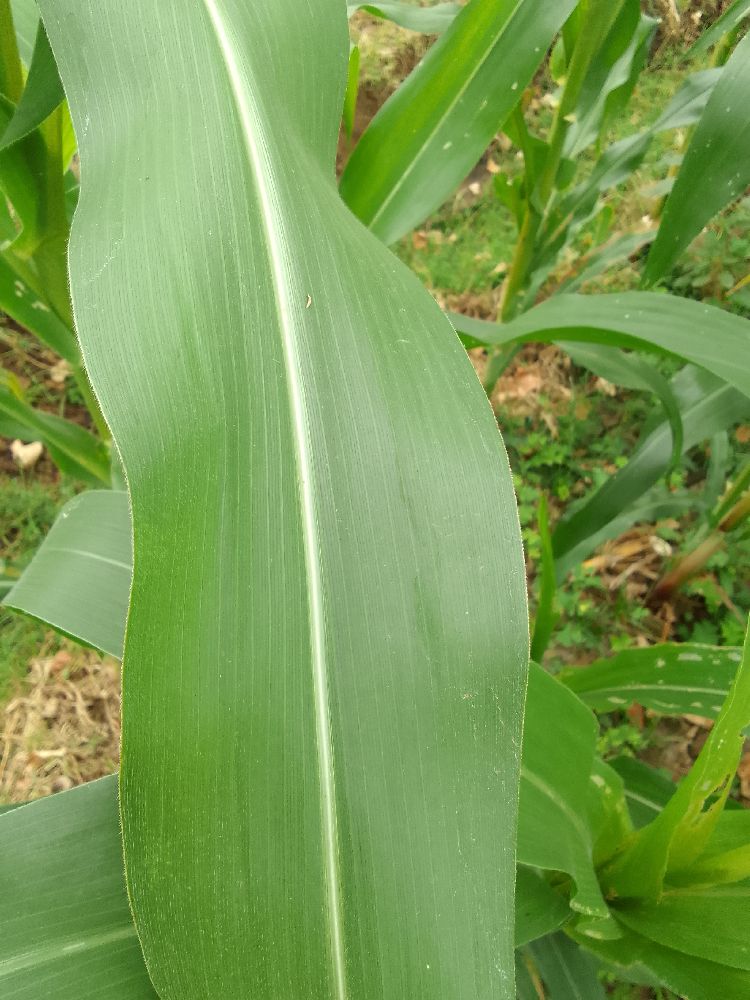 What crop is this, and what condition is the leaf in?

maize, healthy
